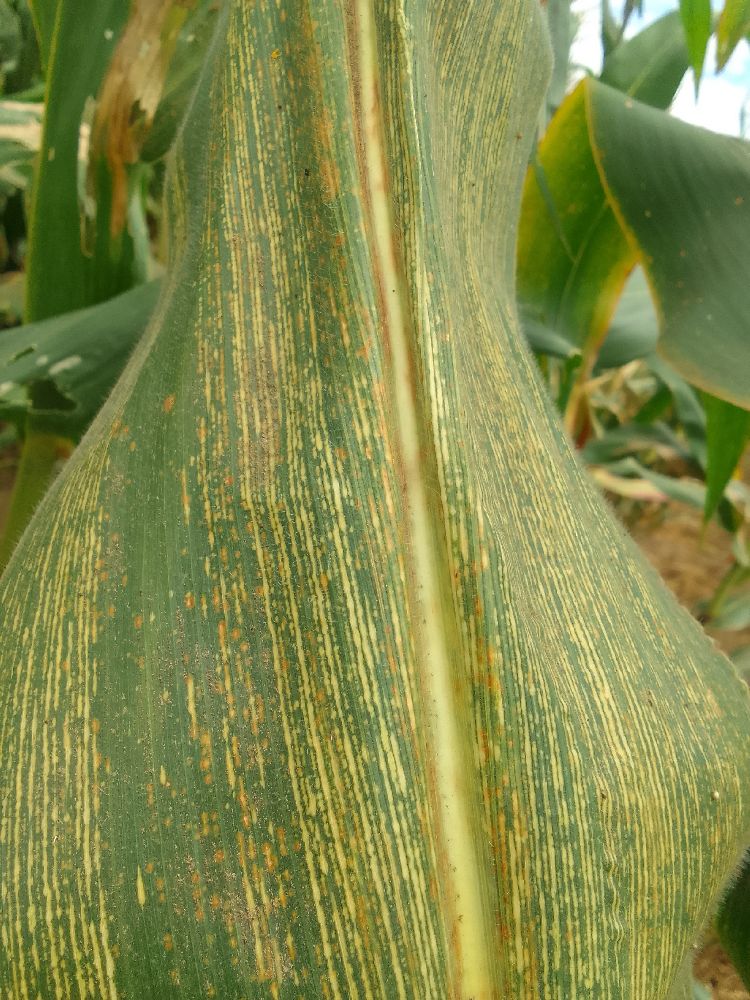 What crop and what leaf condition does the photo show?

maize, maize streak virus
